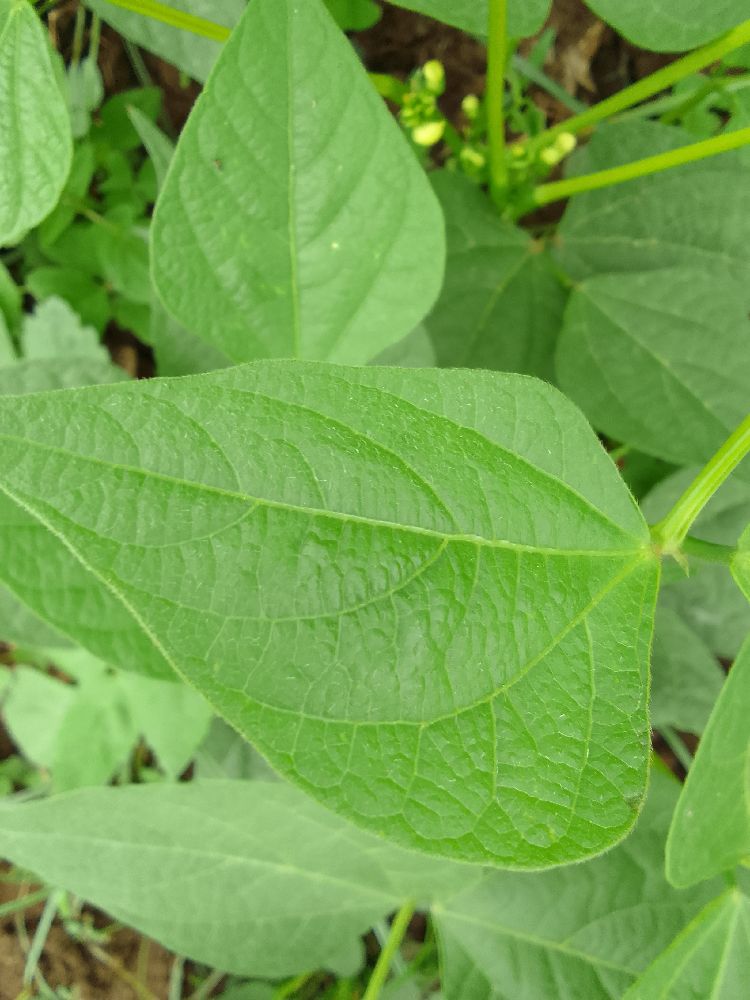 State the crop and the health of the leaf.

common bean, healthy
